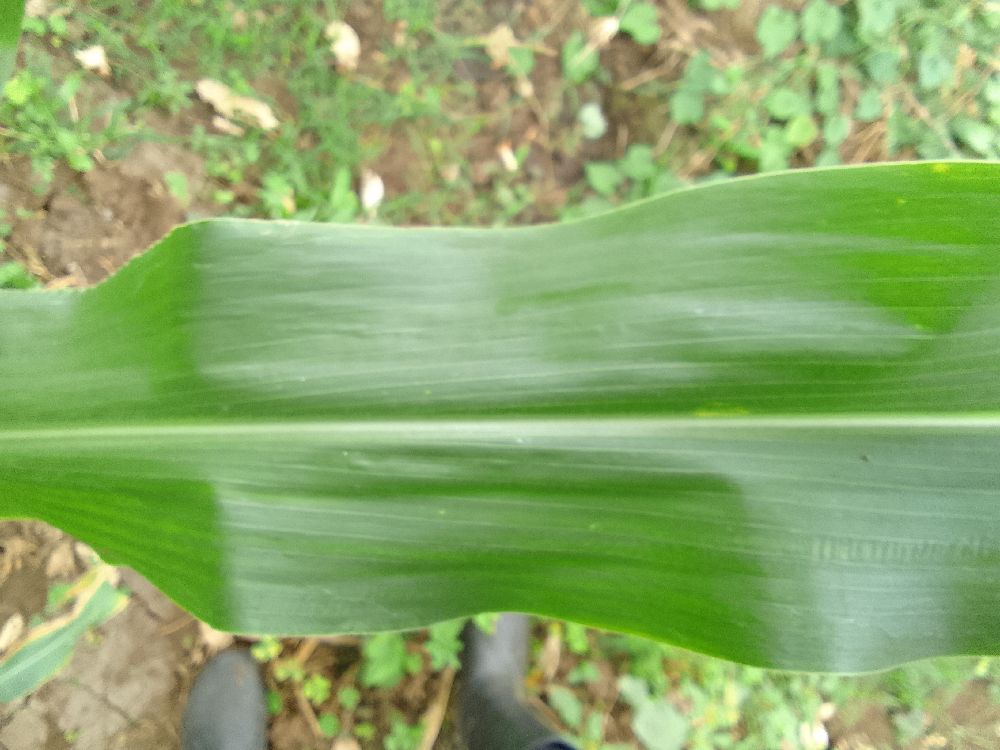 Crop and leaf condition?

maize, healthy
